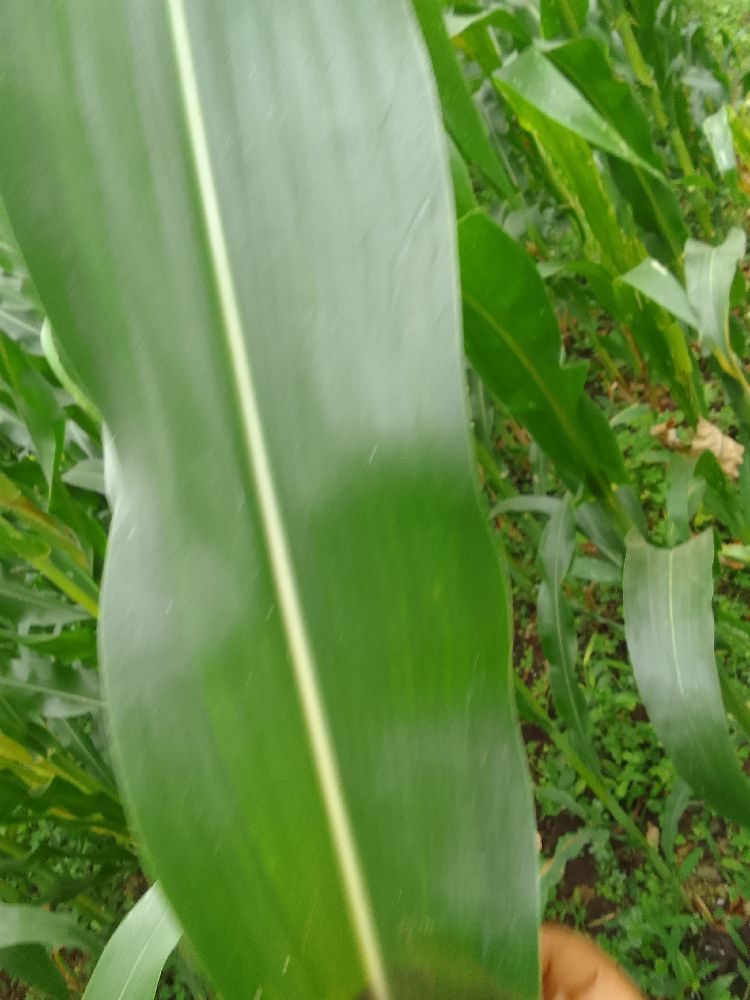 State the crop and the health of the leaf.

maize, healthy
